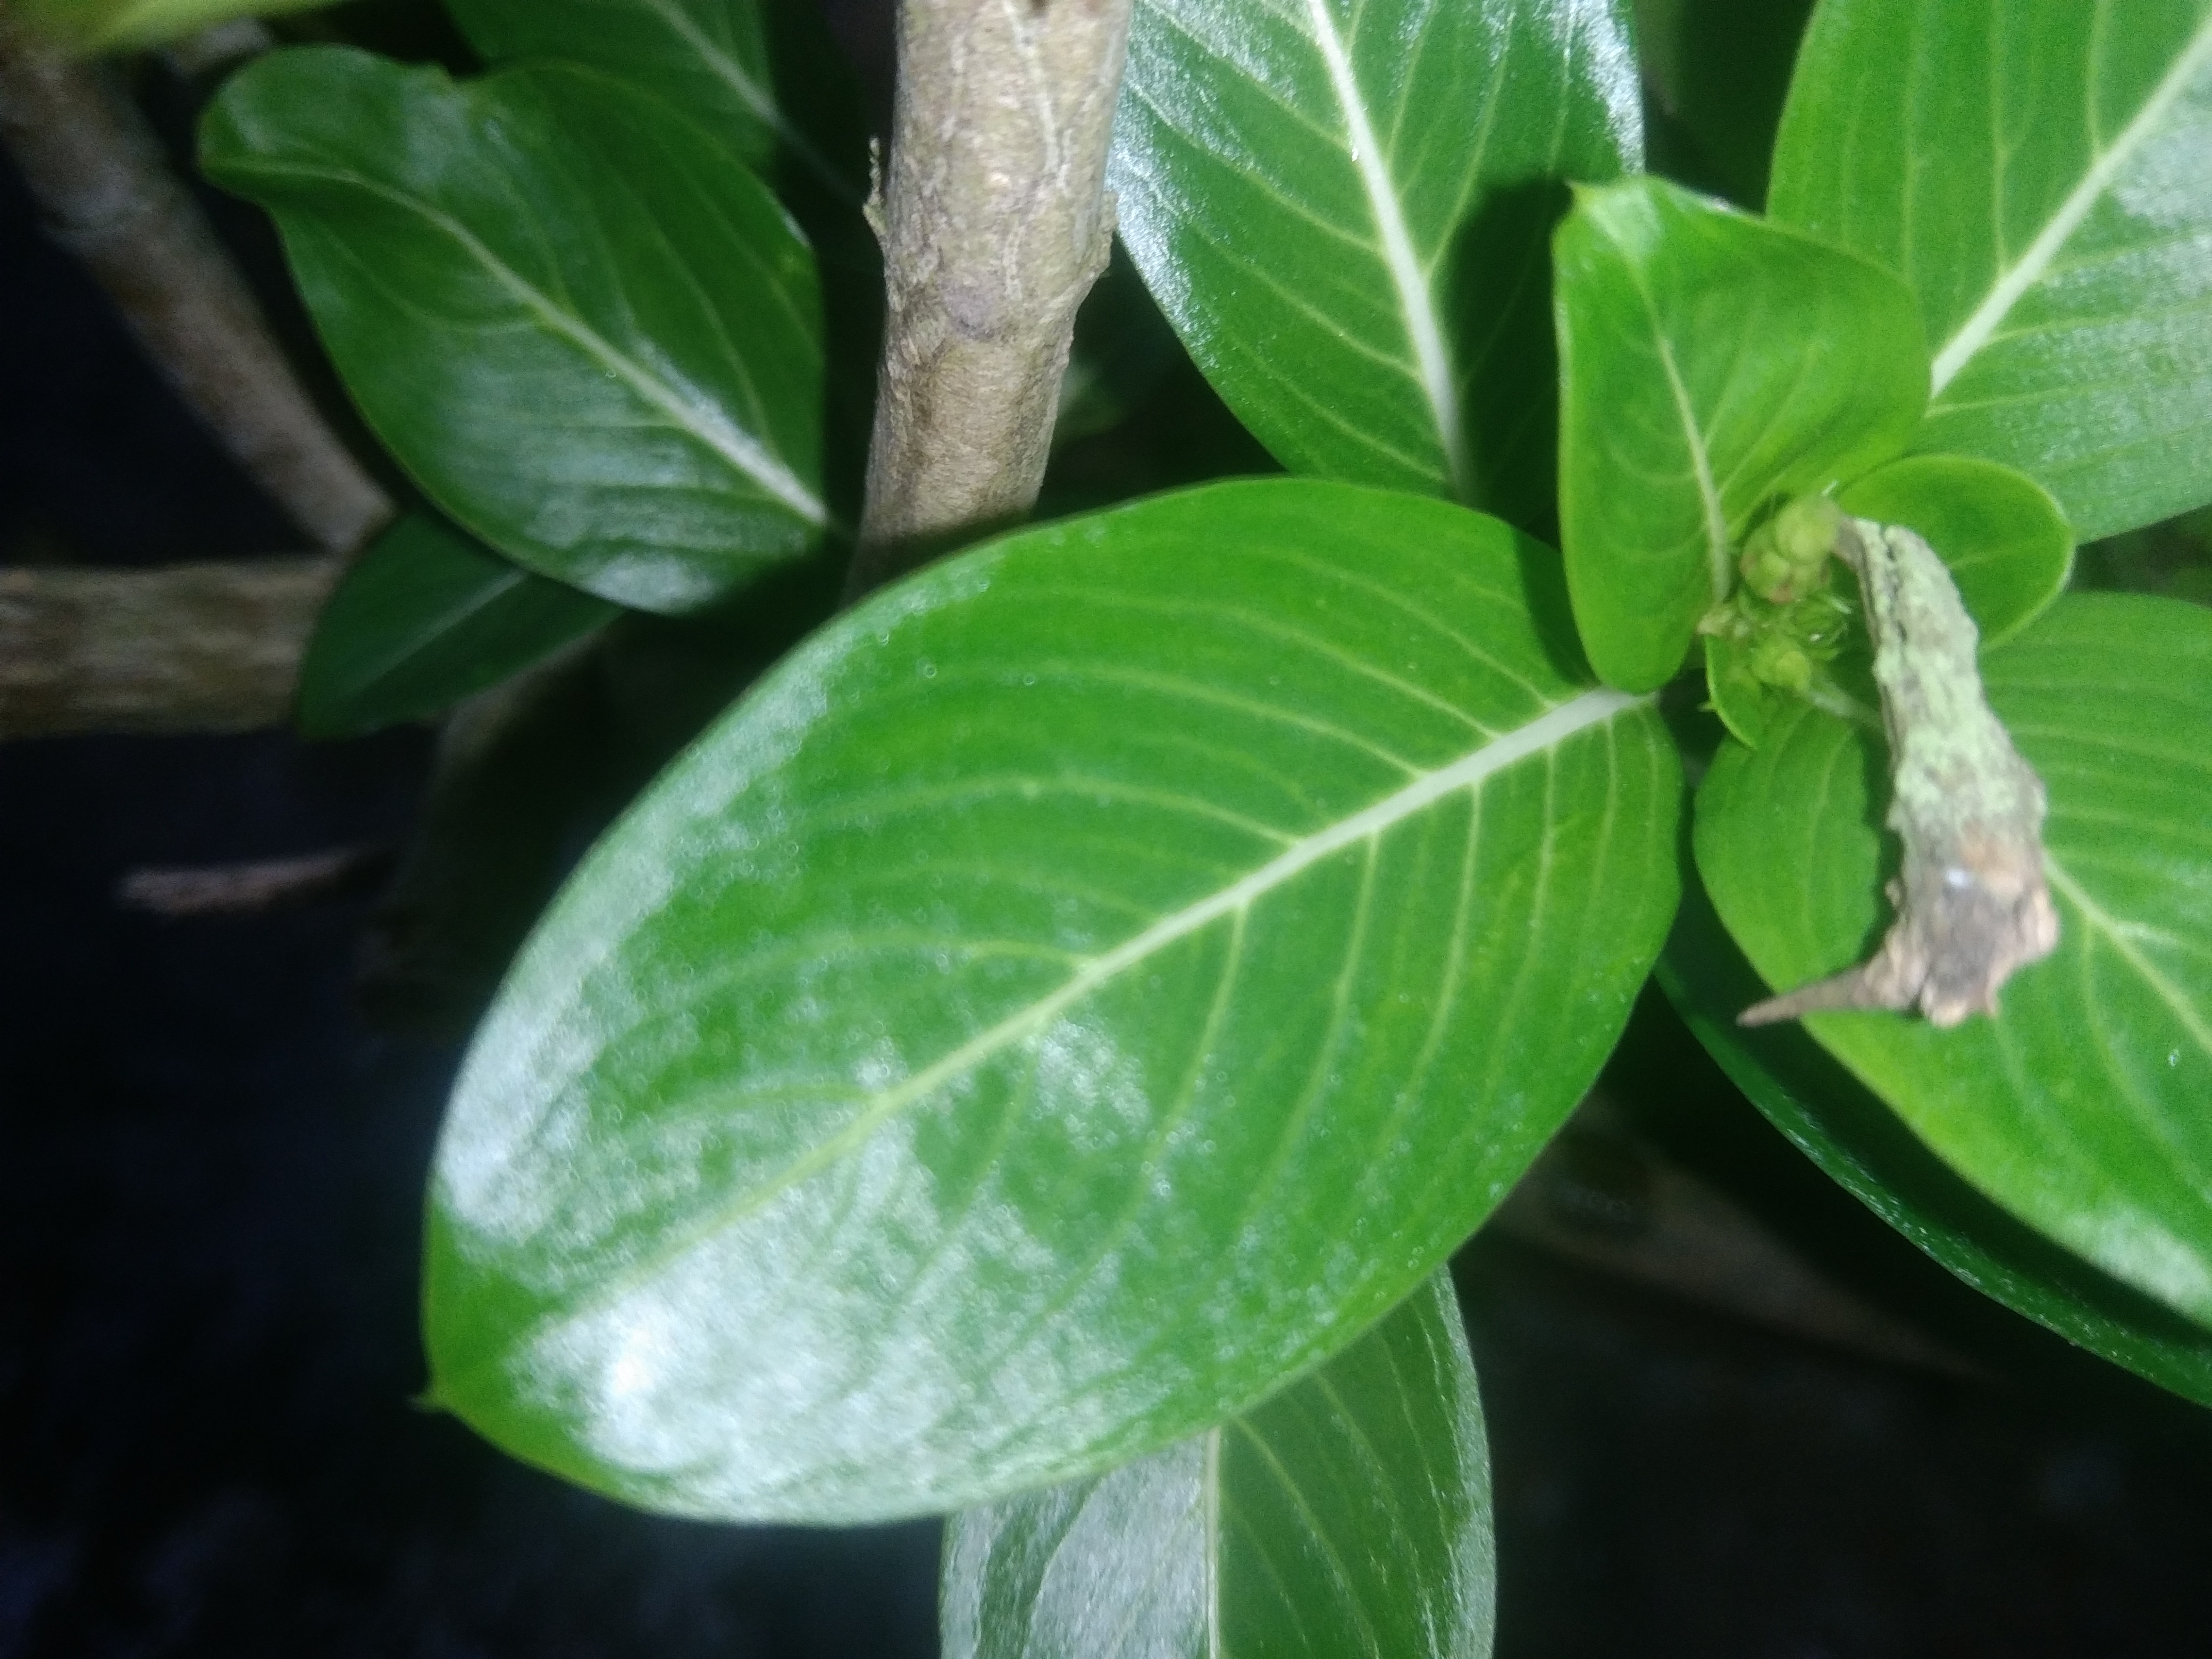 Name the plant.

rose periwinkle
